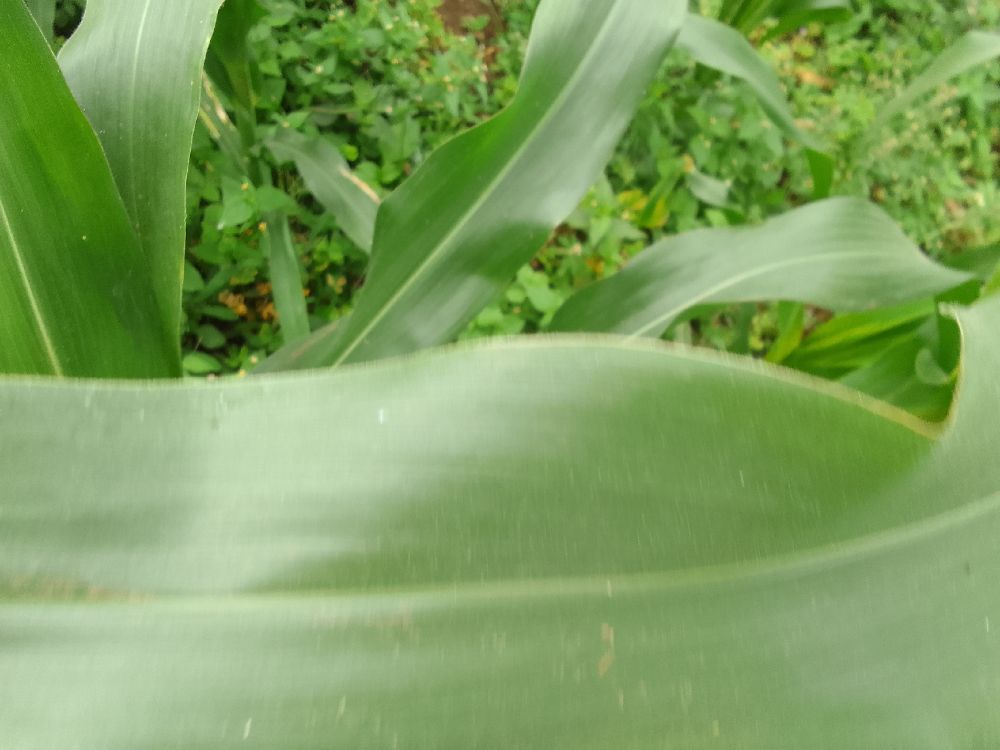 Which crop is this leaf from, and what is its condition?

maize, healthy
